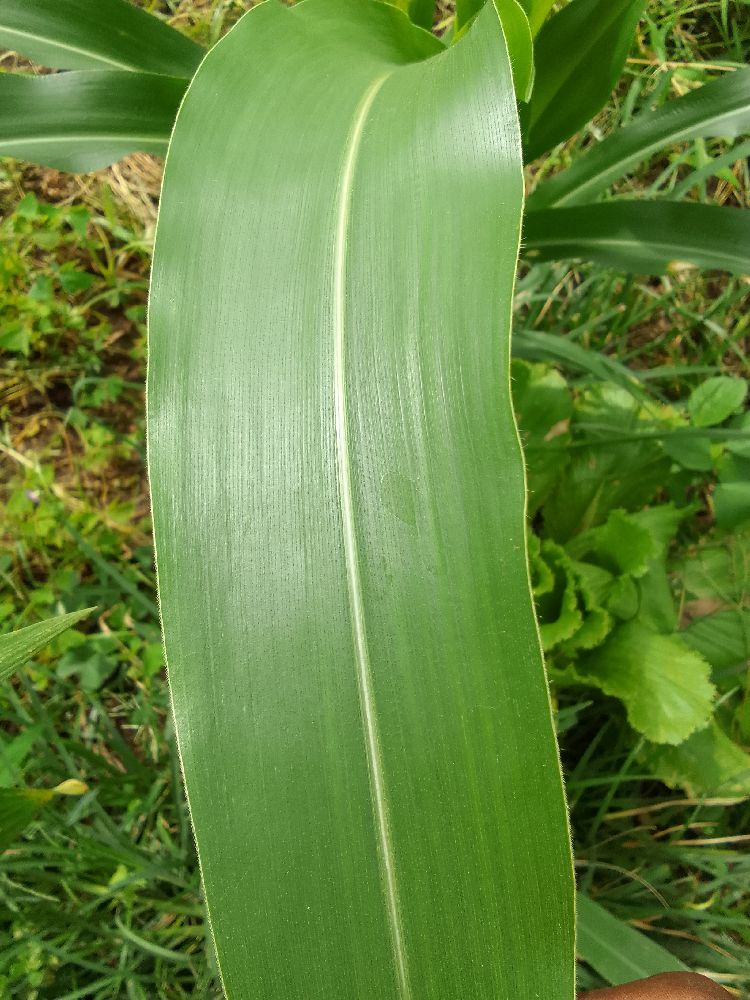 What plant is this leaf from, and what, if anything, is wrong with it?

maize, healthy
